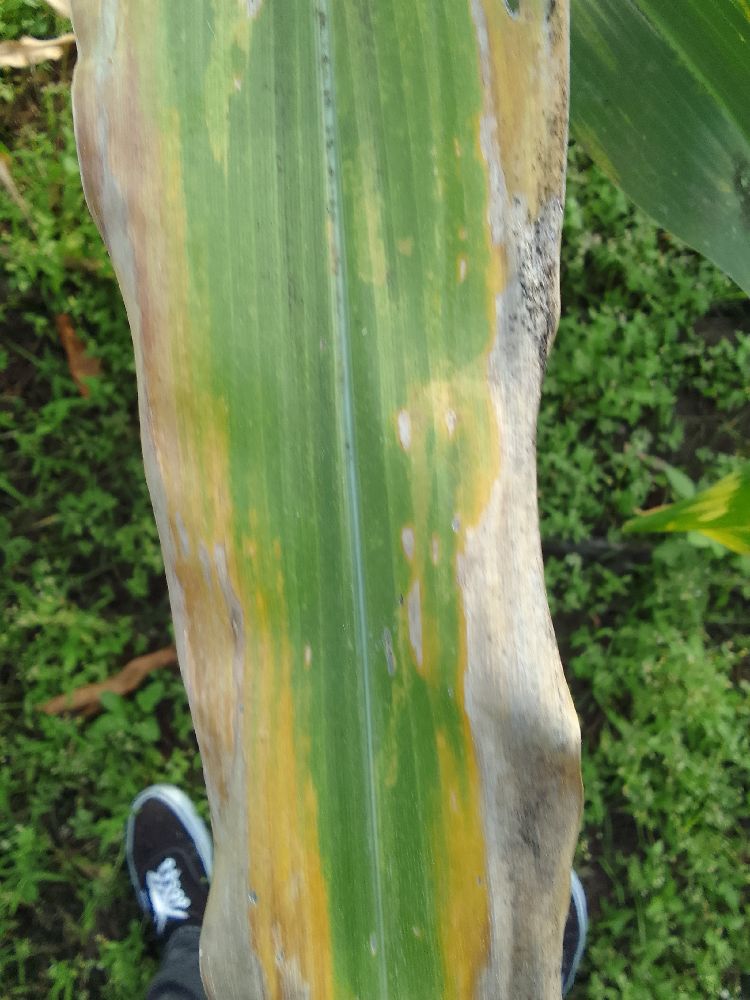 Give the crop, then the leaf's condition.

maize, maize lethal necrosis
